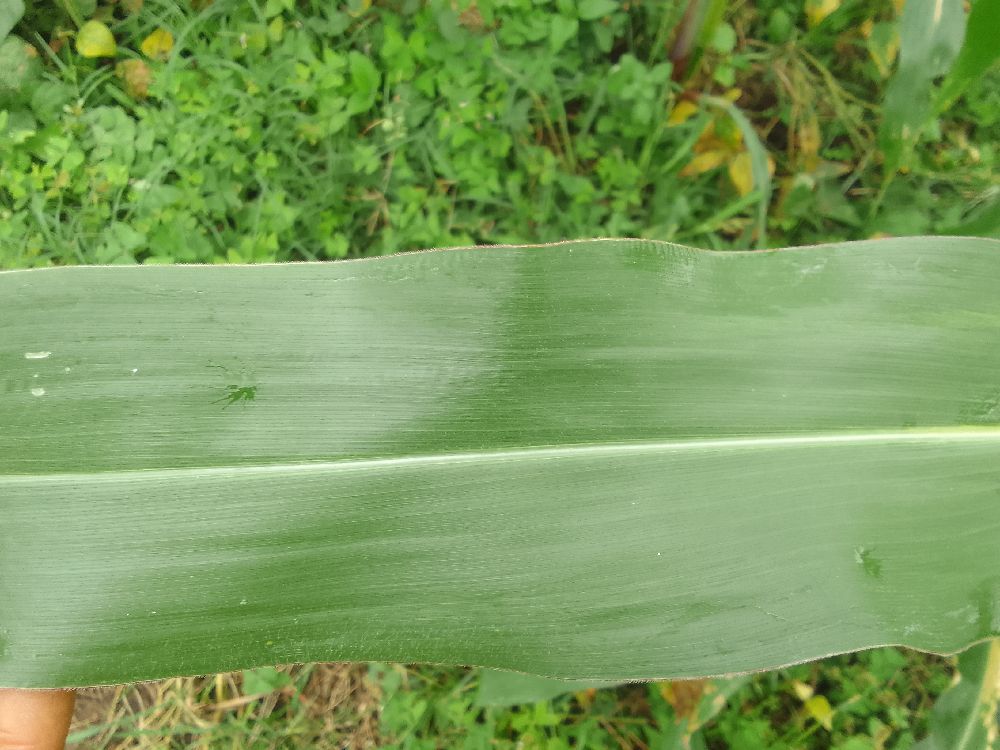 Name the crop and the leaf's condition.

maize, healthy
